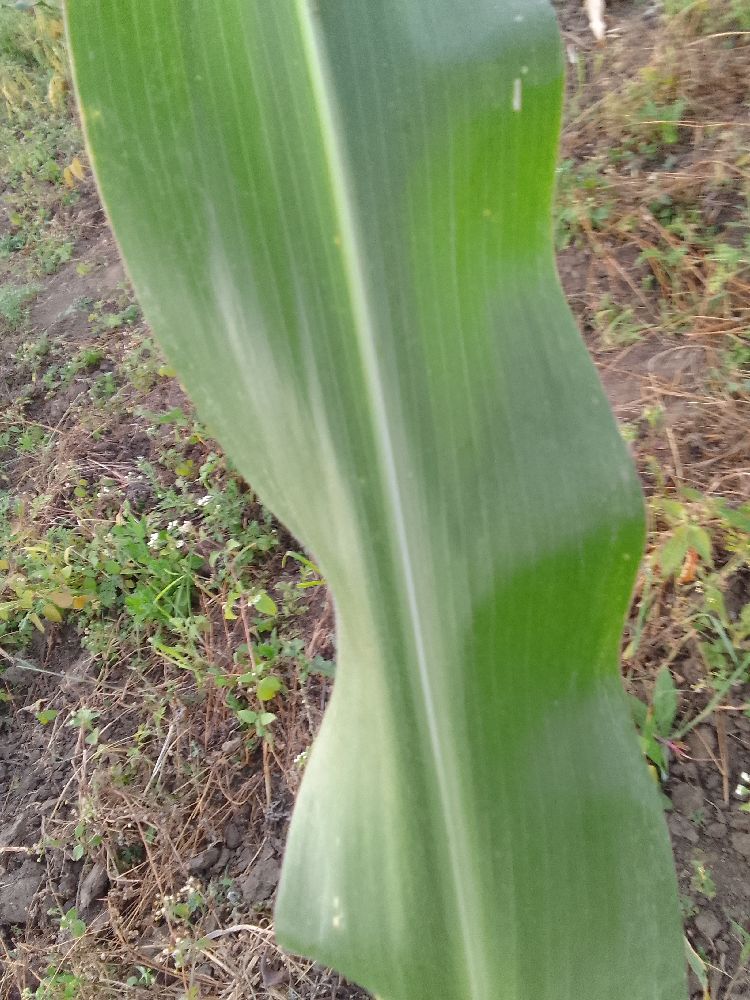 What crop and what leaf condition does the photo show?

maize, healthy
